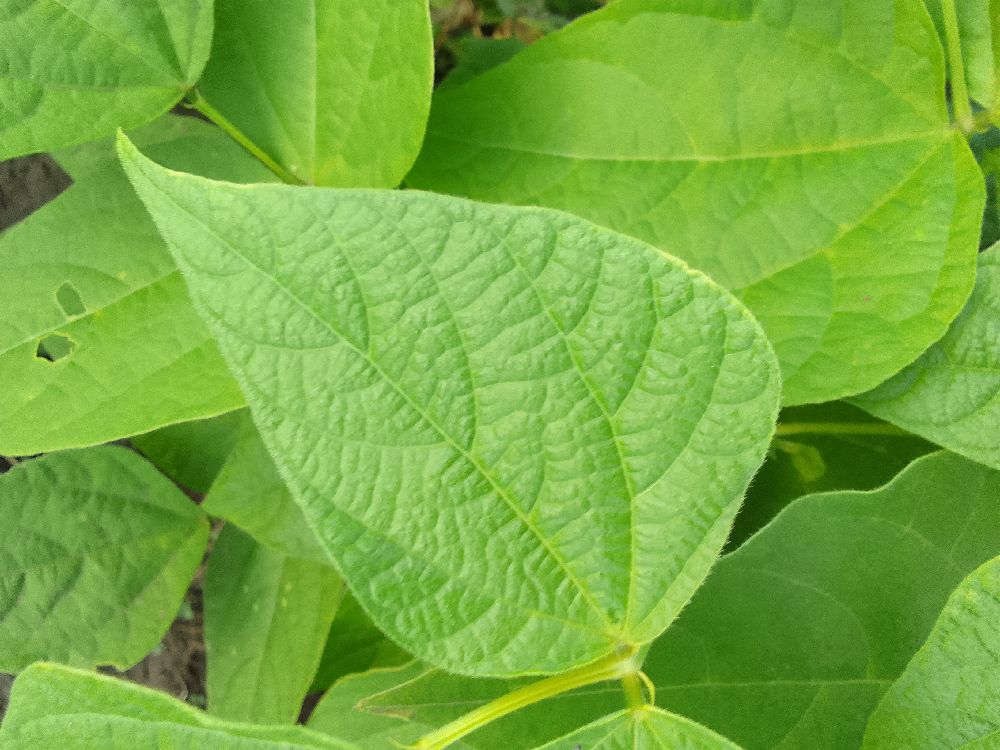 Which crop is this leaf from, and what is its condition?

common bean, healthy
